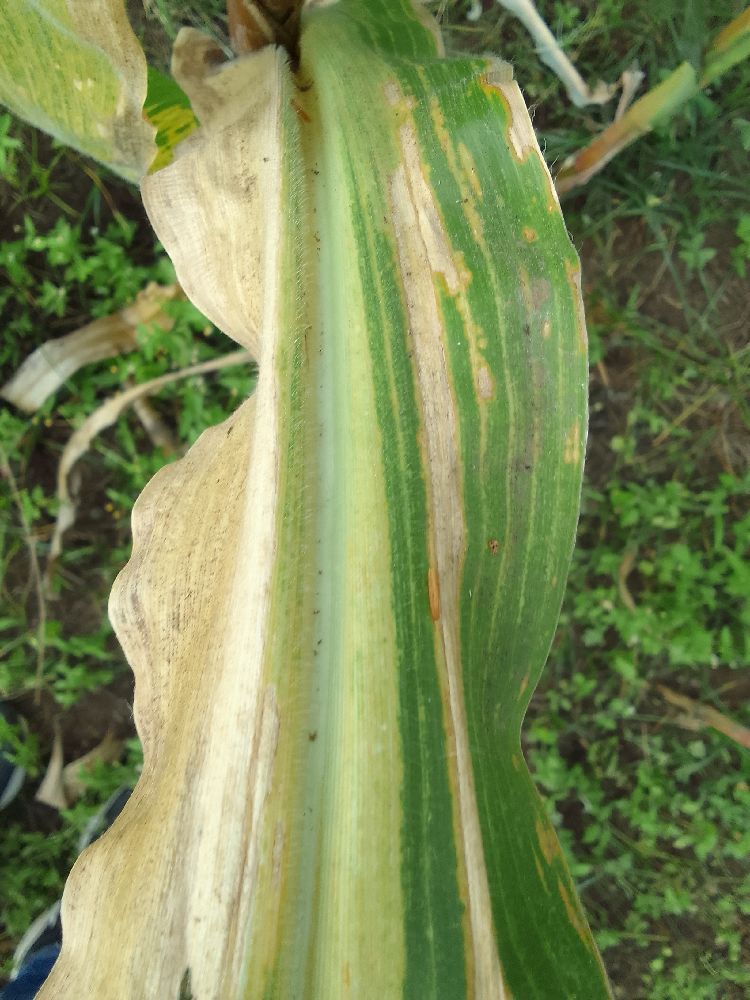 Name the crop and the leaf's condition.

maize, maize lethal necrosis
